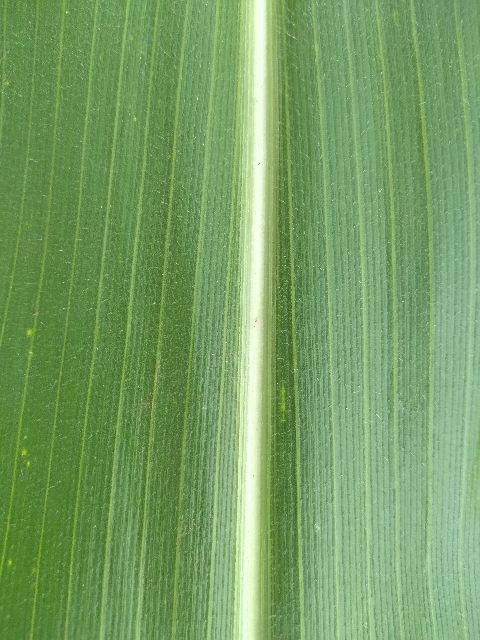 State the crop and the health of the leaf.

maize, healthy
